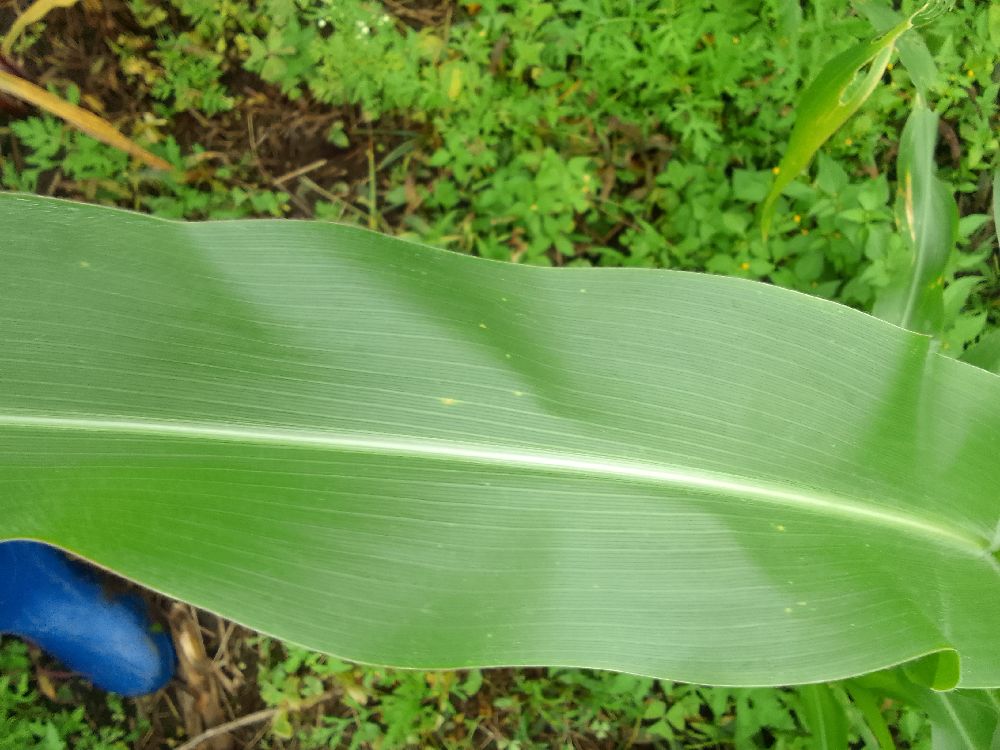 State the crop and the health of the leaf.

maize, healthy
